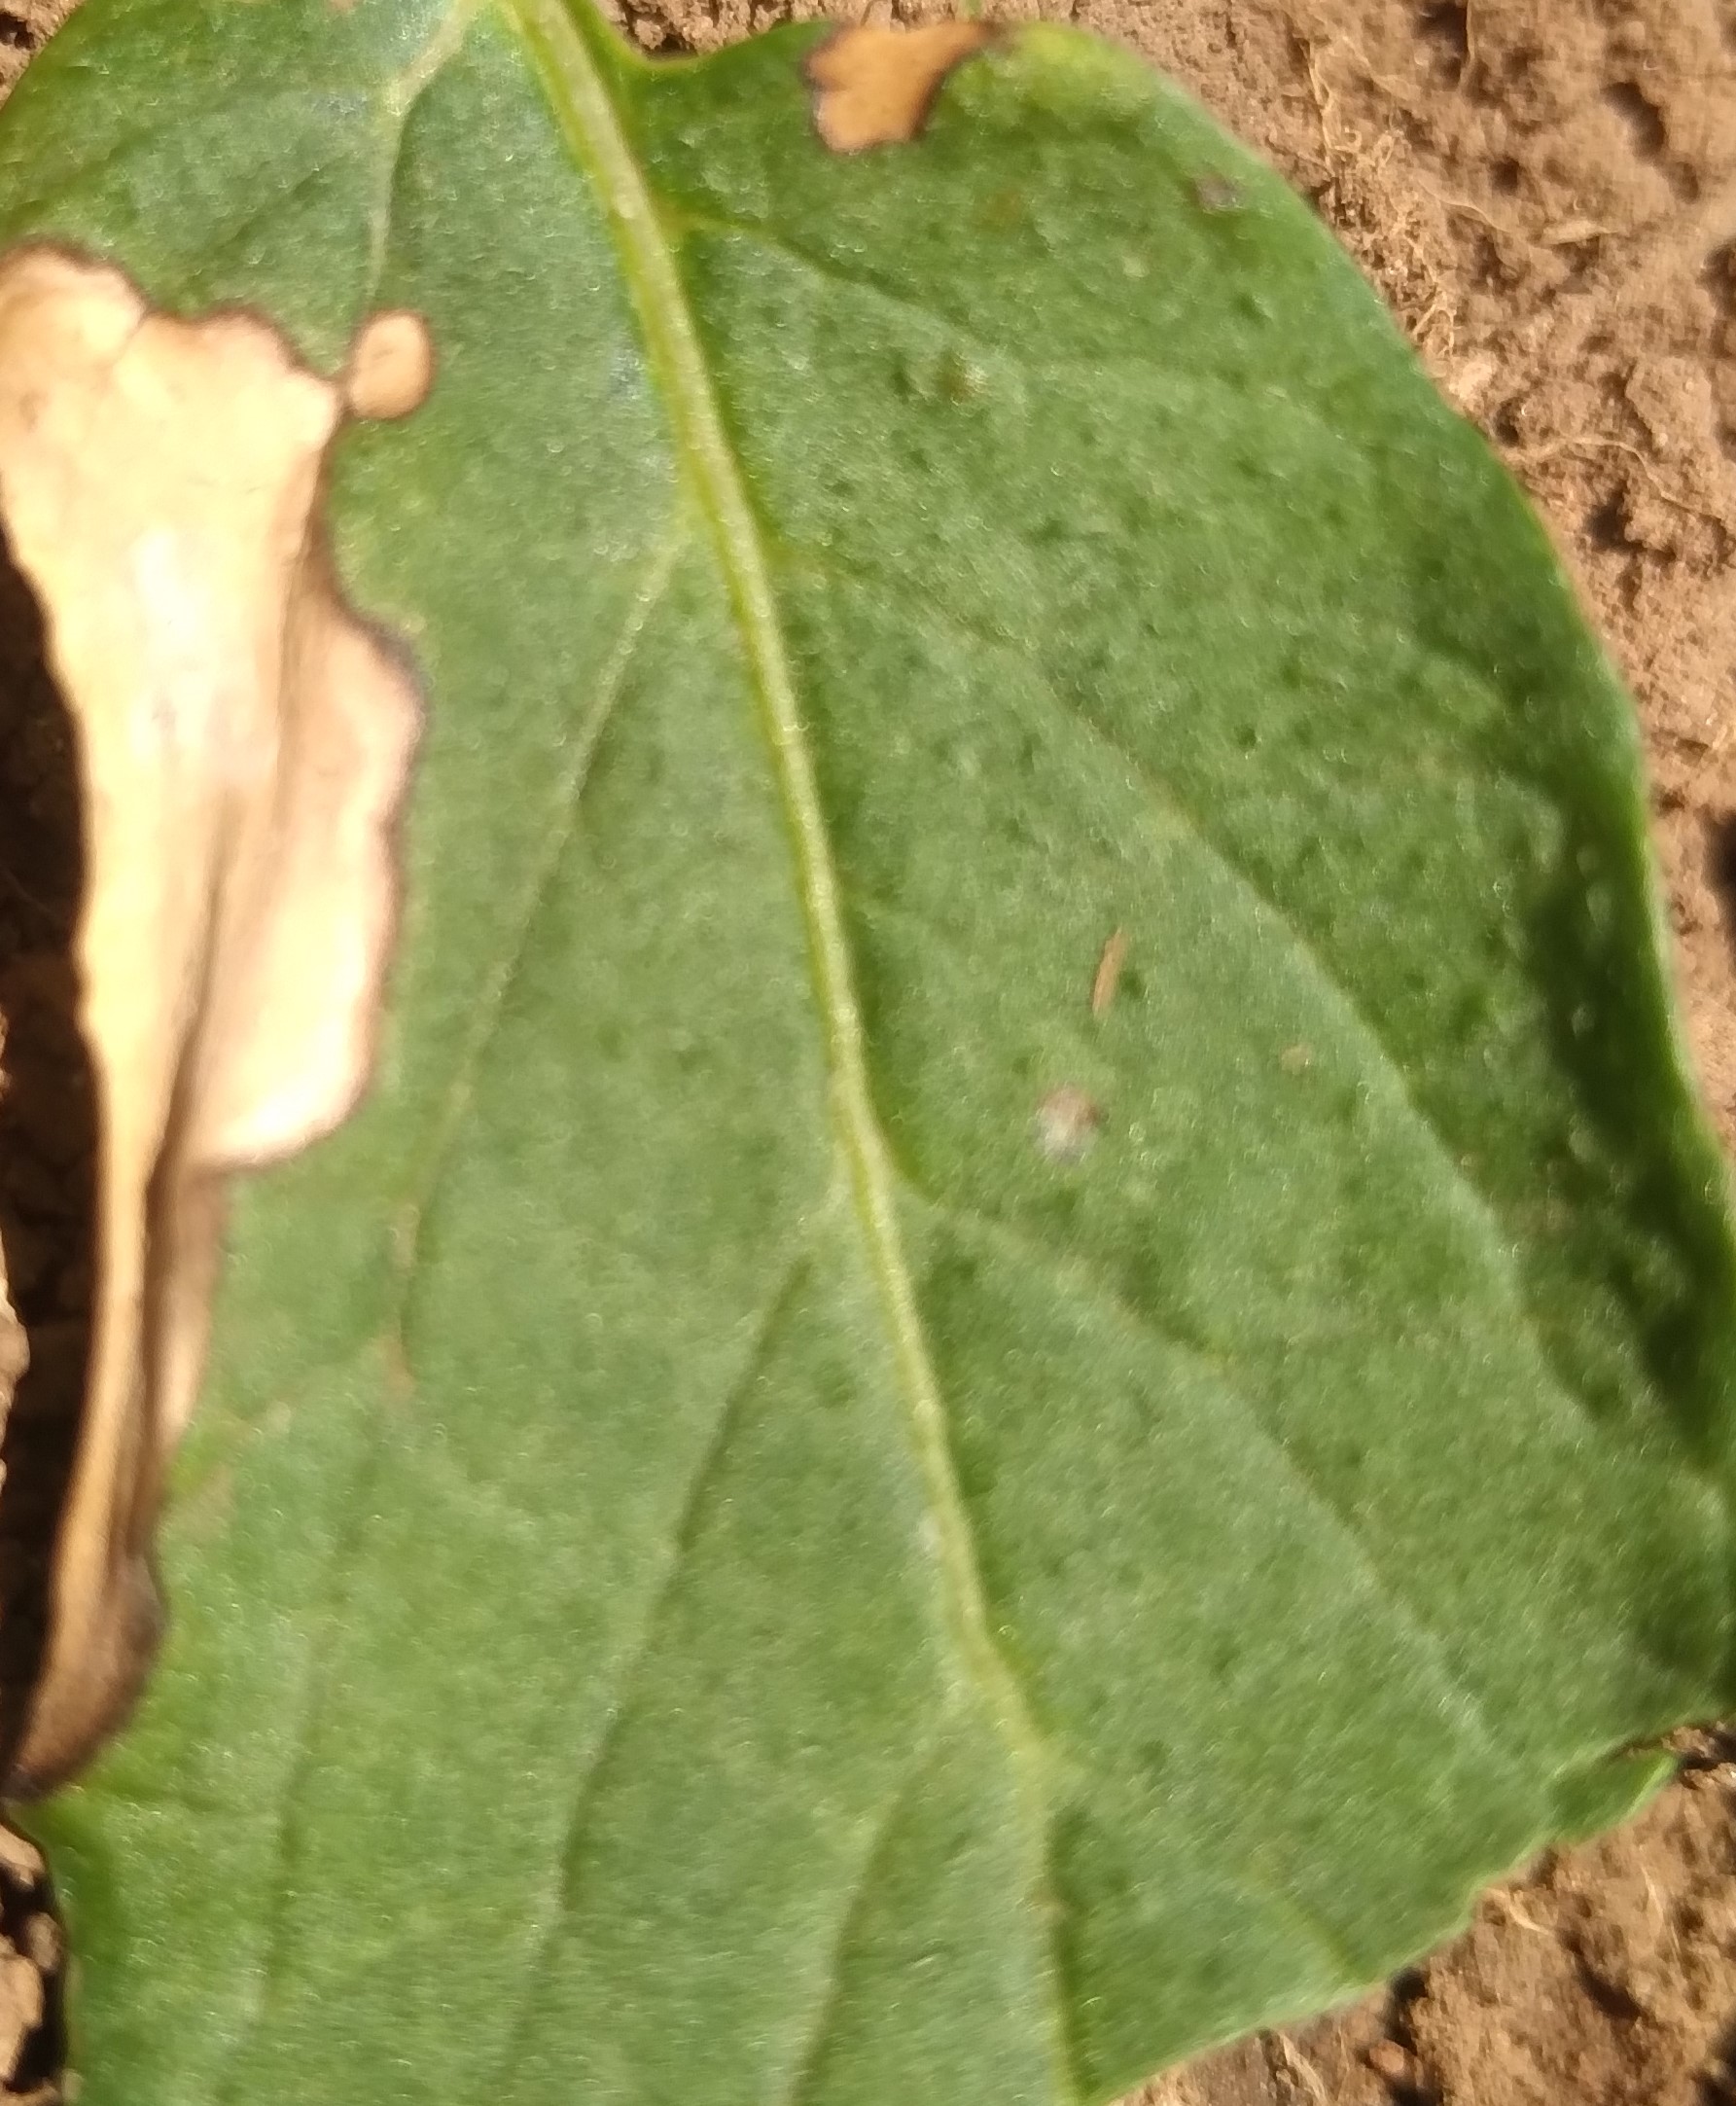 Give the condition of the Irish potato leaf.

early blight
